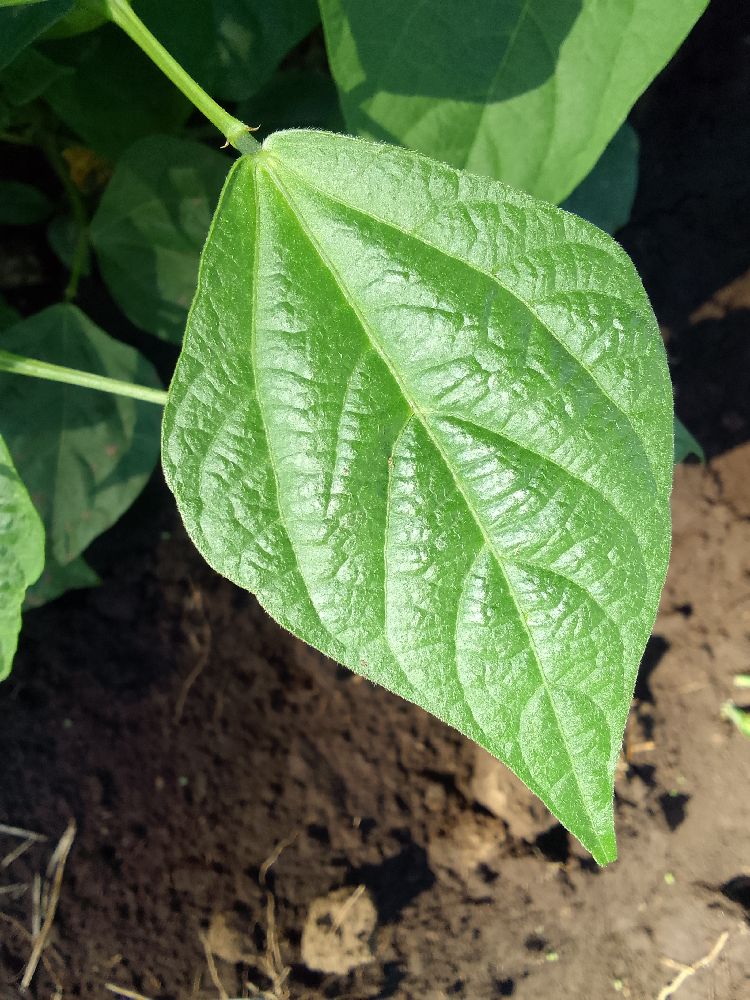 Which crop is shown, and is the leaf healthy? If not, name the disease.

common bean, healthy
